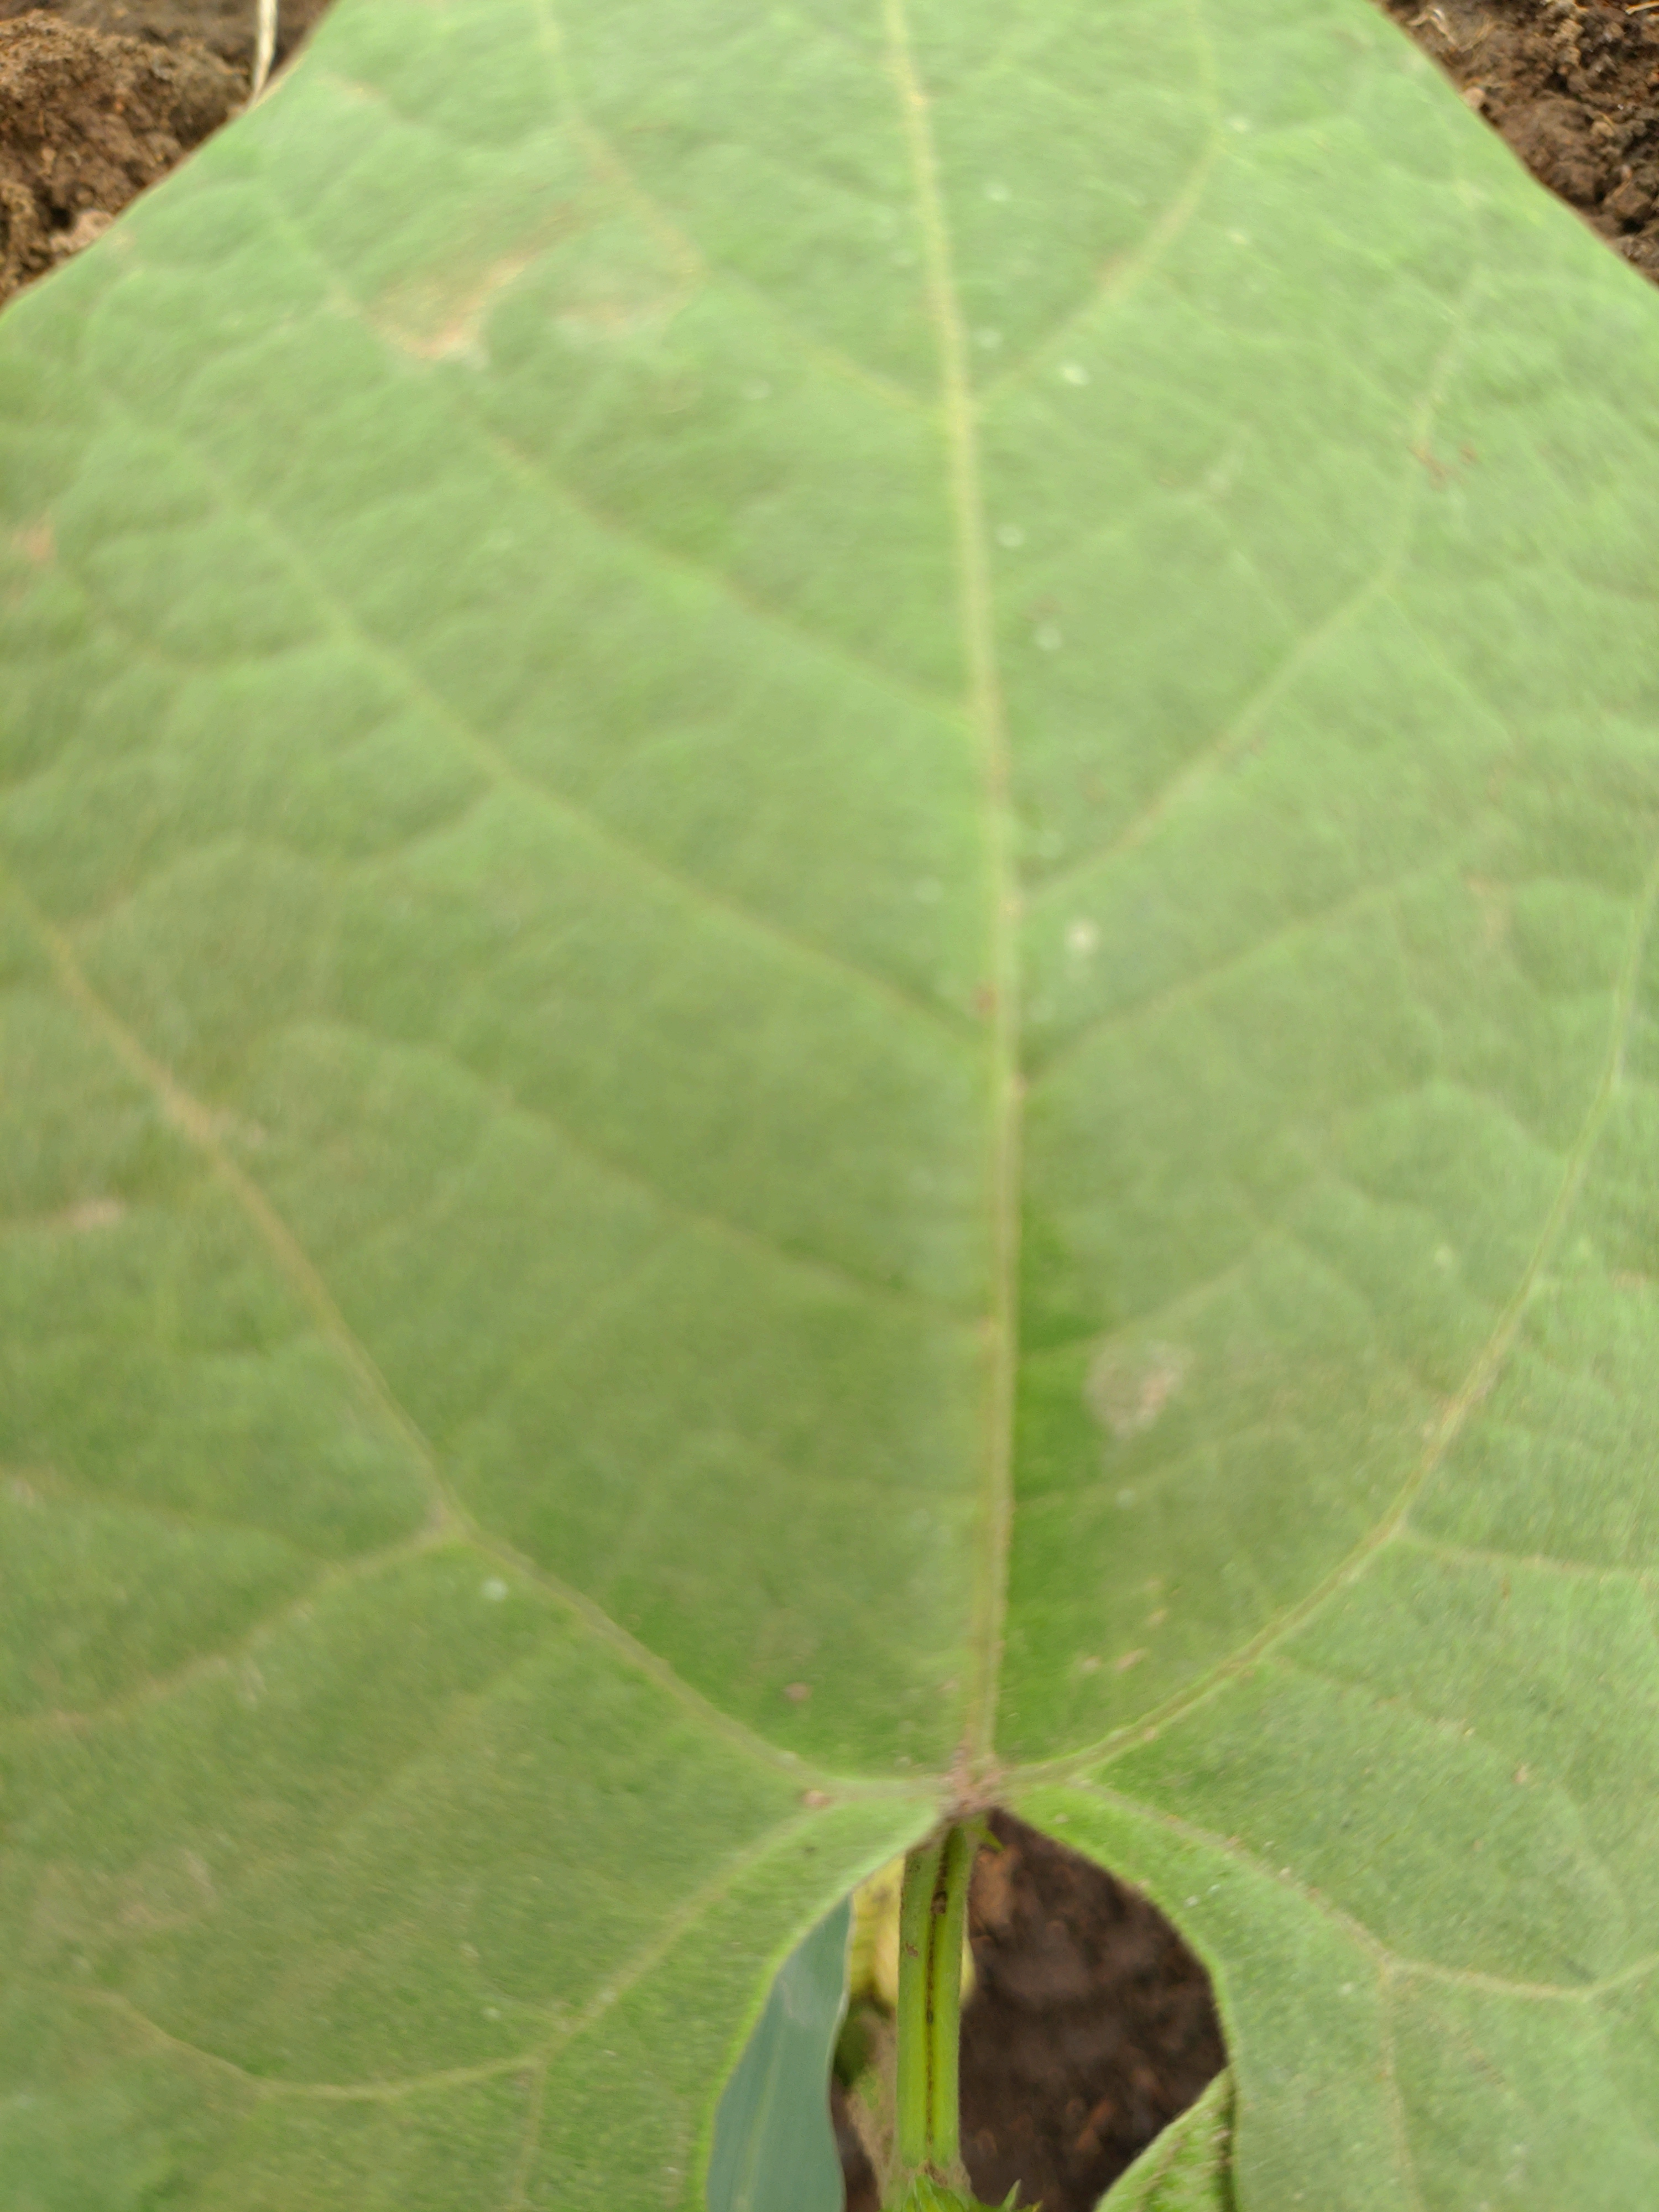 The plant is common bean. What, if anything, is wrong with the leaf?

healthy
